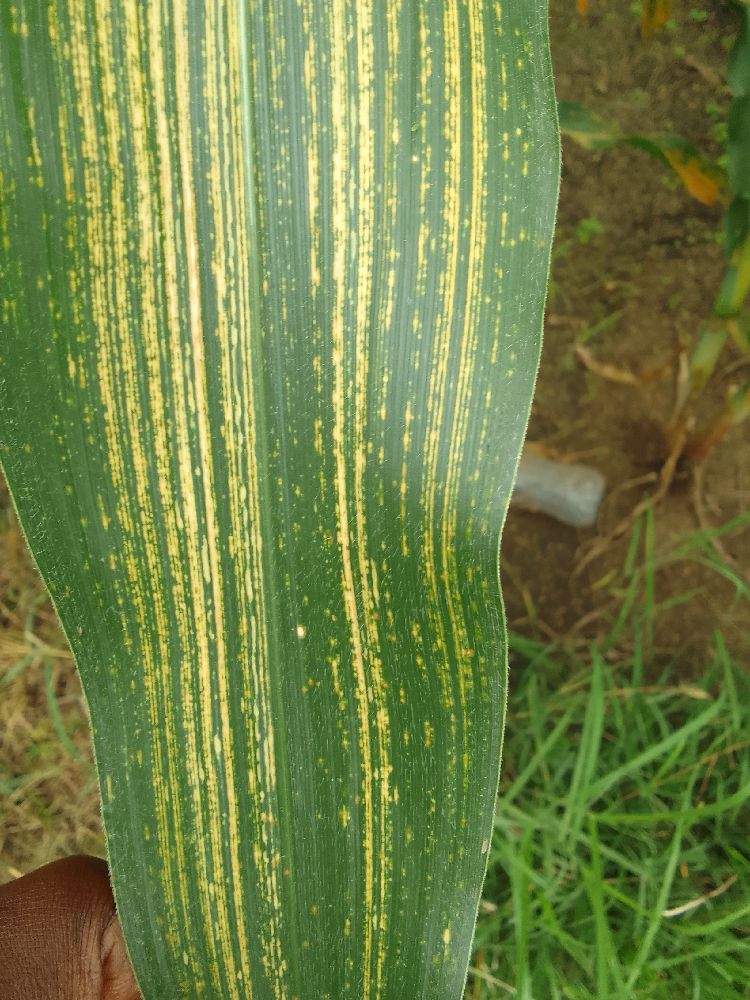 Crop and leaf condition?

maize, maize streak virus
